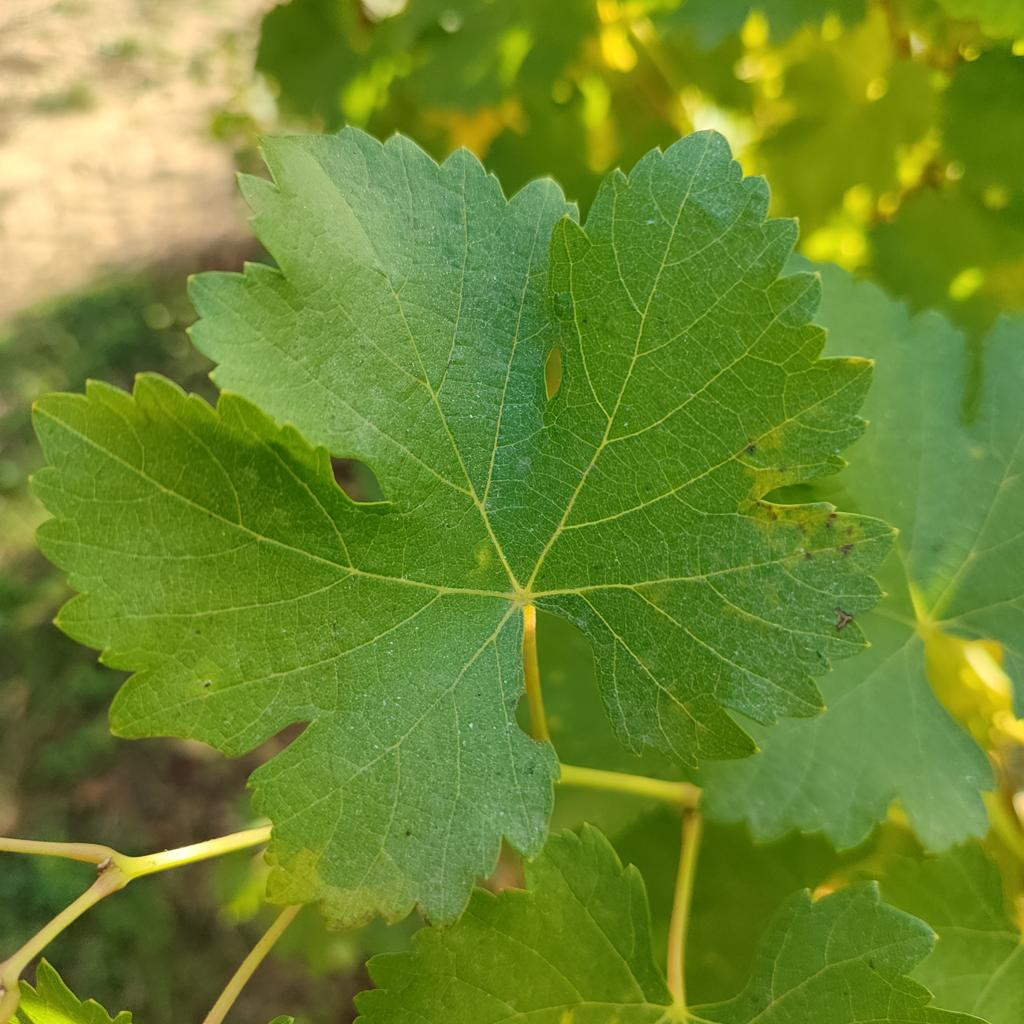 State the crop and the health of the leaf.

grapevine, powdery mildew
